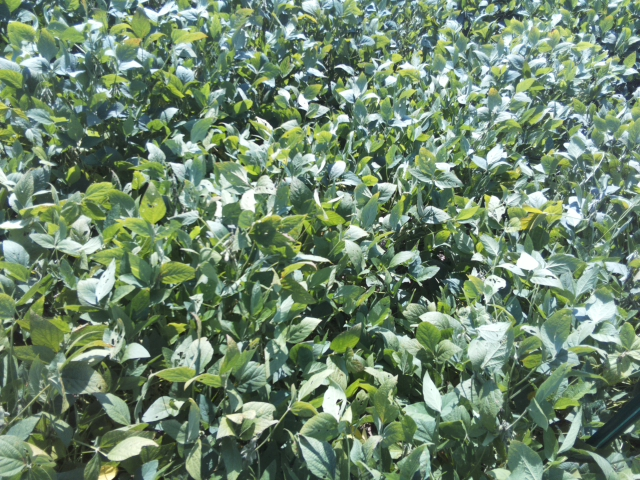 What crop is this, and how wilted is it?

soybean, moderate turgor loss in upper canopy
